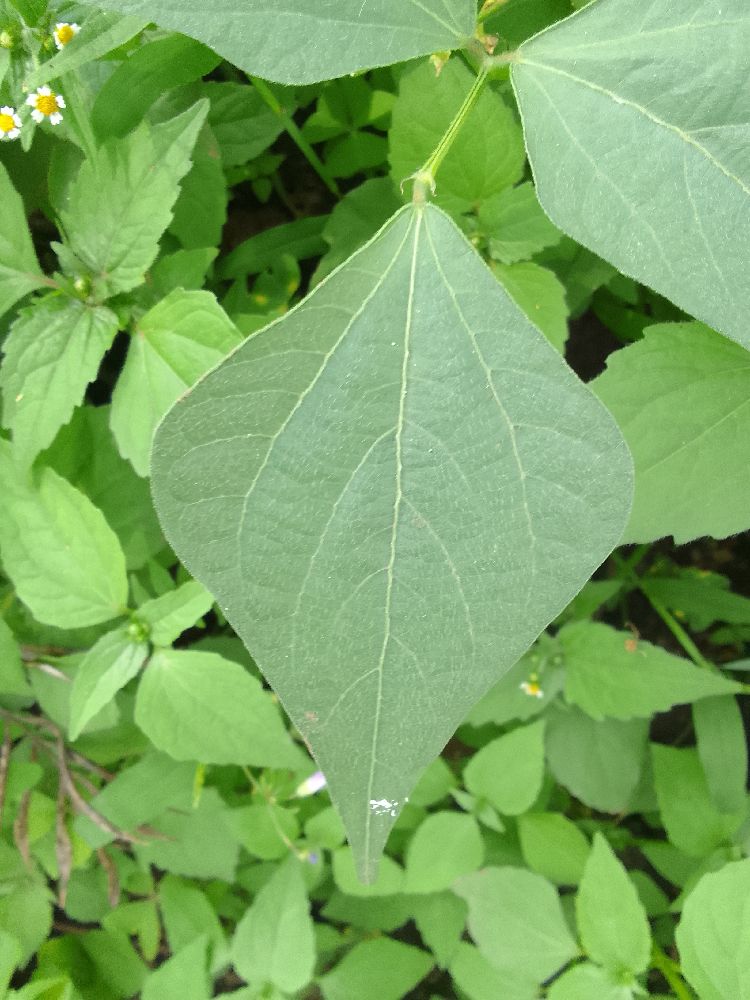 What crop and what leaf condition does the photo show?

common bean, healthy
